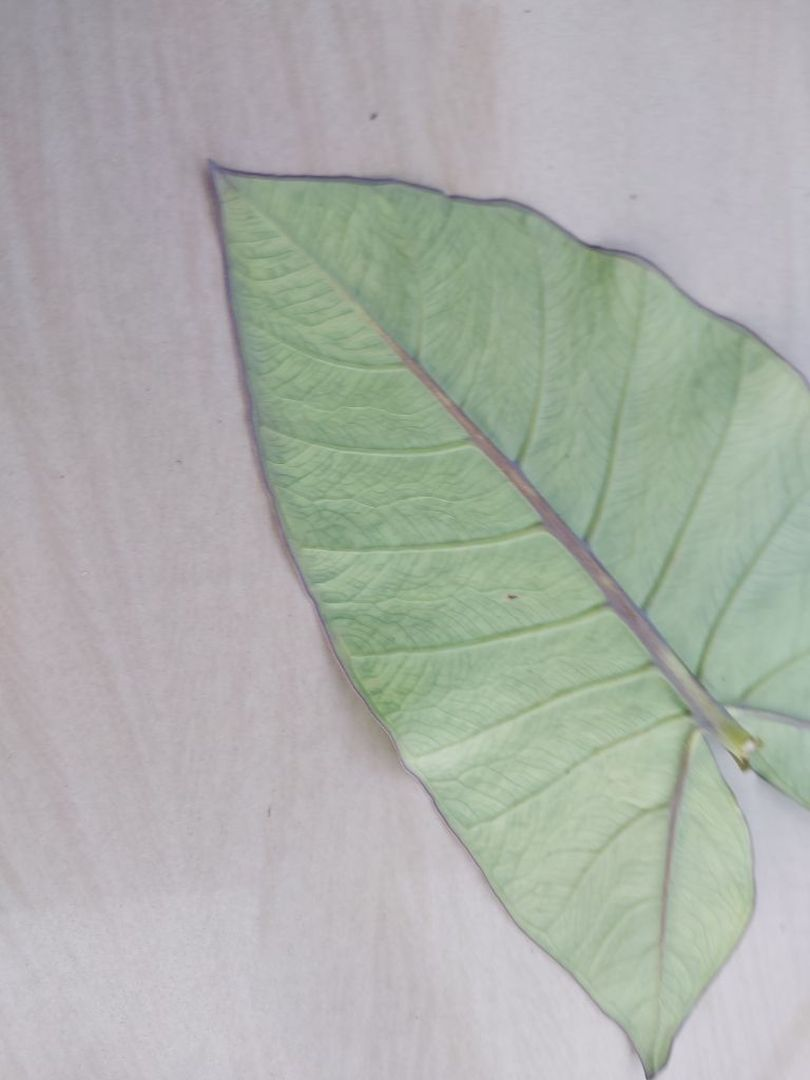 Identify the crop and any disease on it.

taro, mosaic
